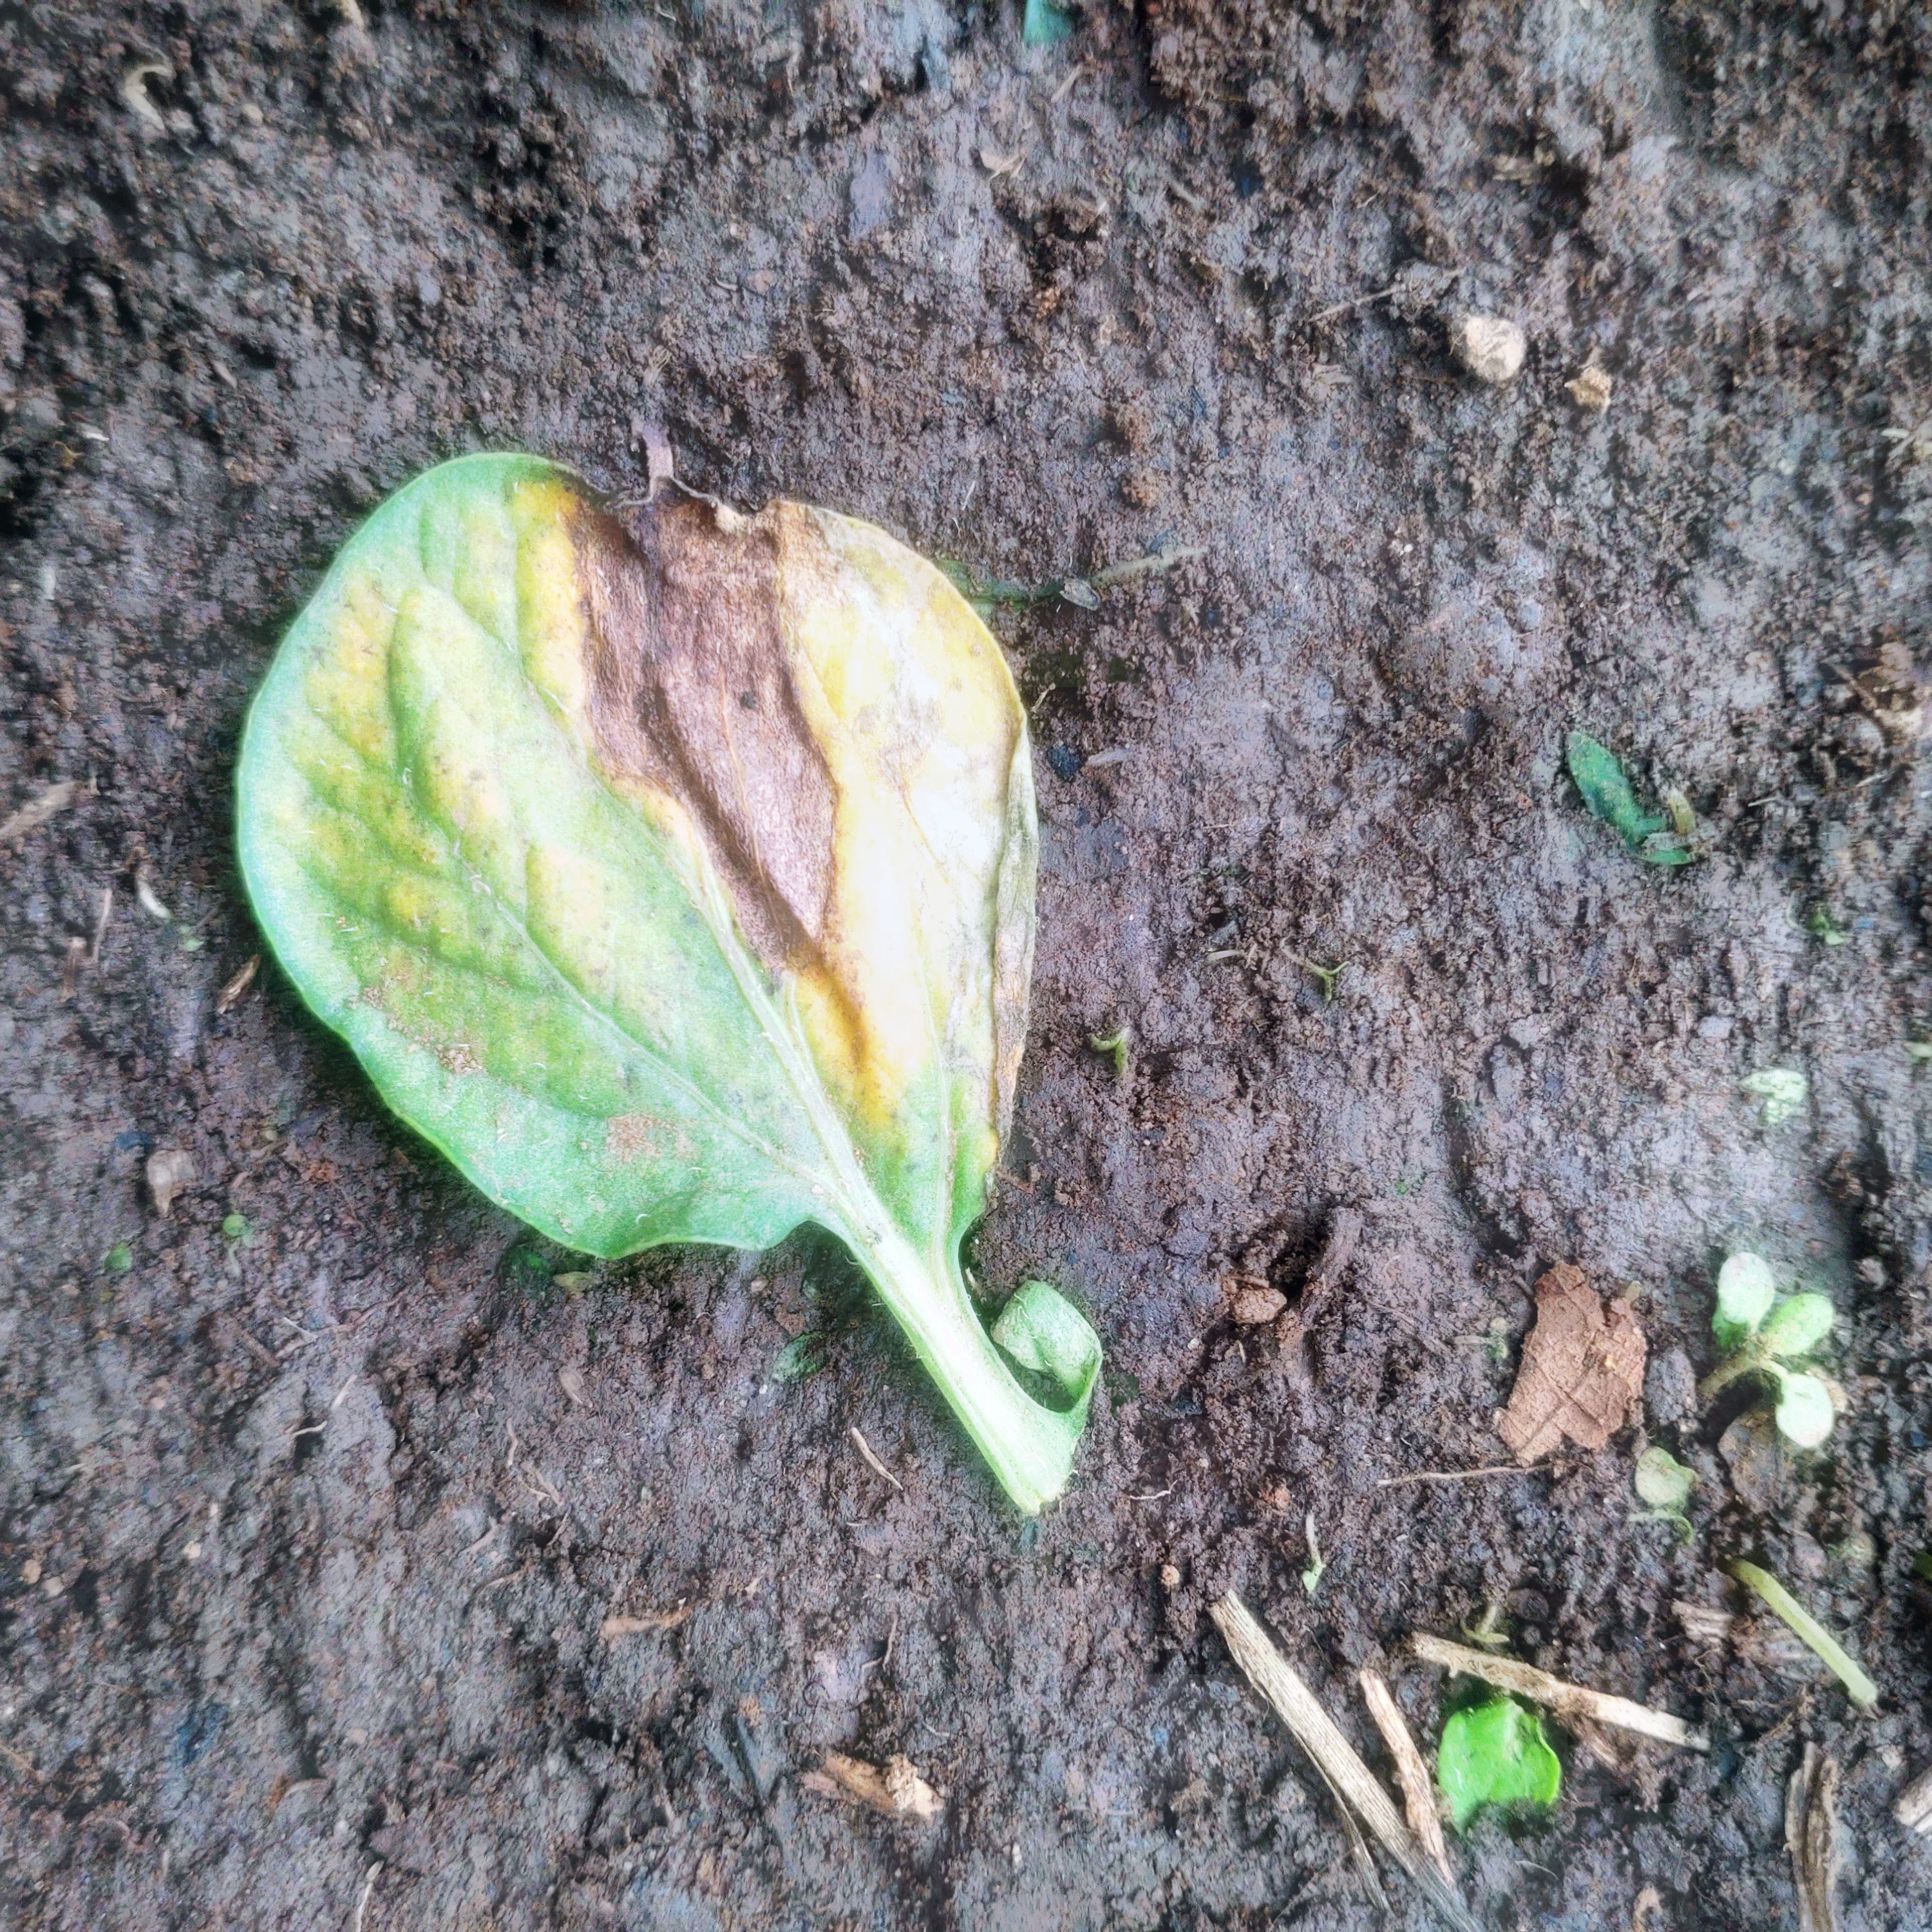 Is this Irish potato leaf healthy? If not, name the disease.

late blight
